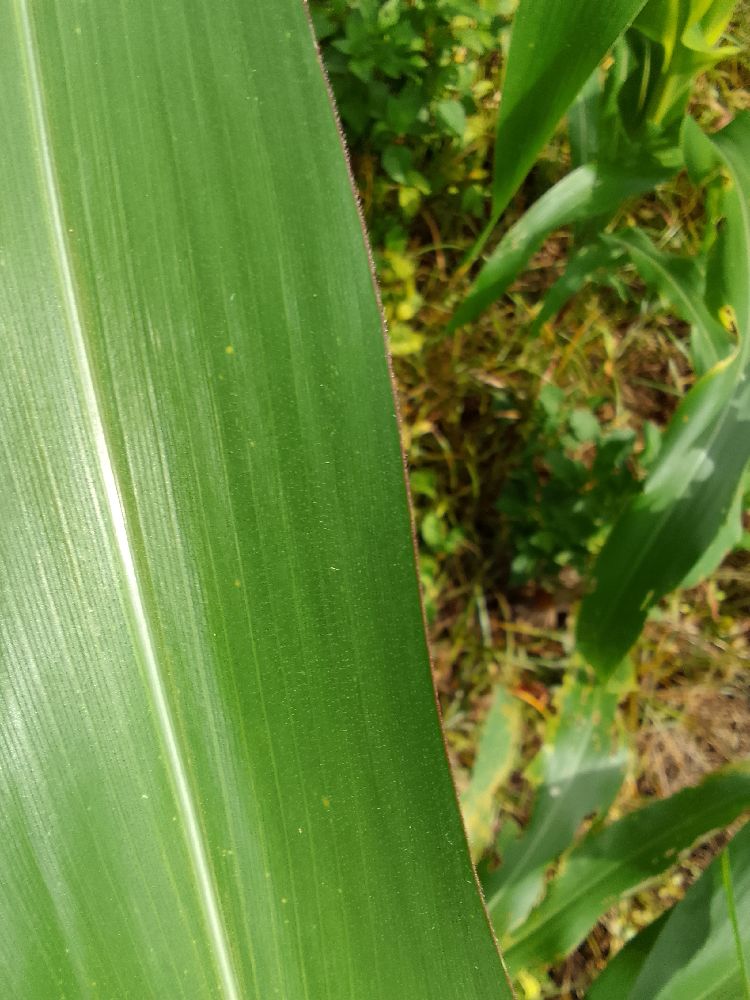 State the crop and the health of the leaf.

maize, healthy
